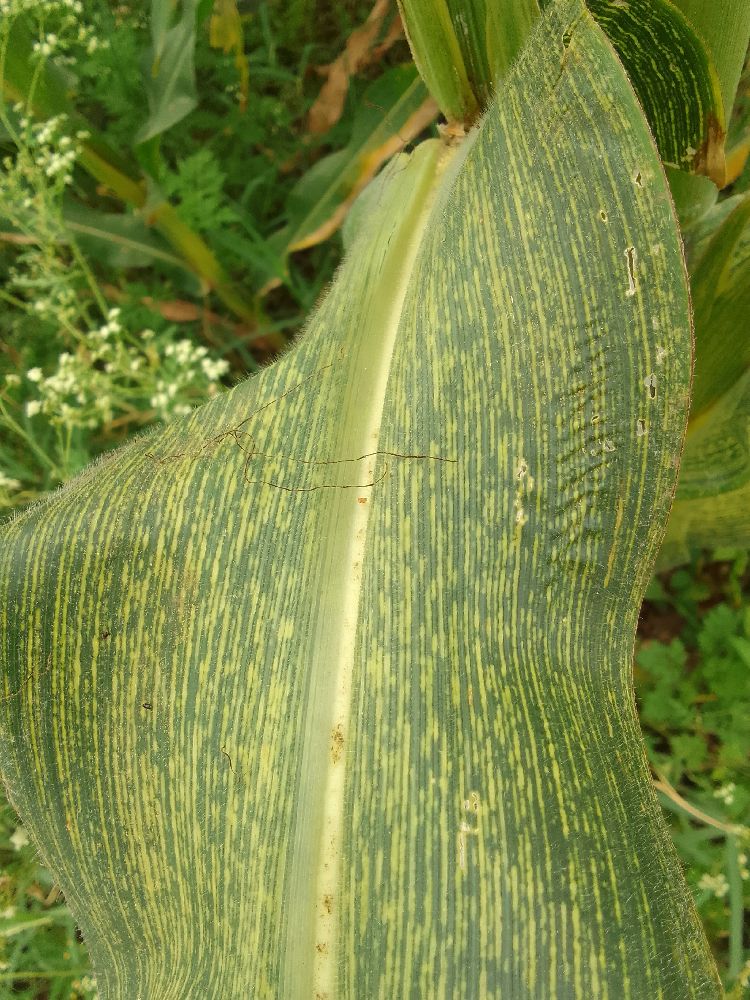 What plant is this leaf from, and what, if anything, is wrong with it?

maize, maize streak virus
